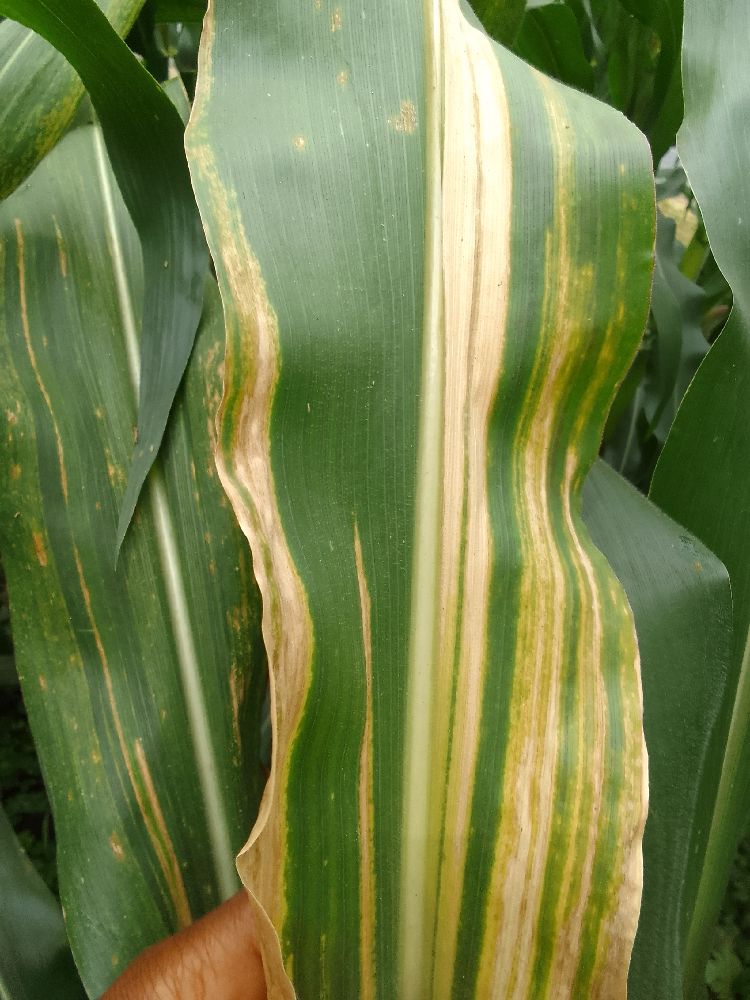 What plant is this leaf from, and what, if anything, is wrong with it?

maize, maize lethal necrosis
